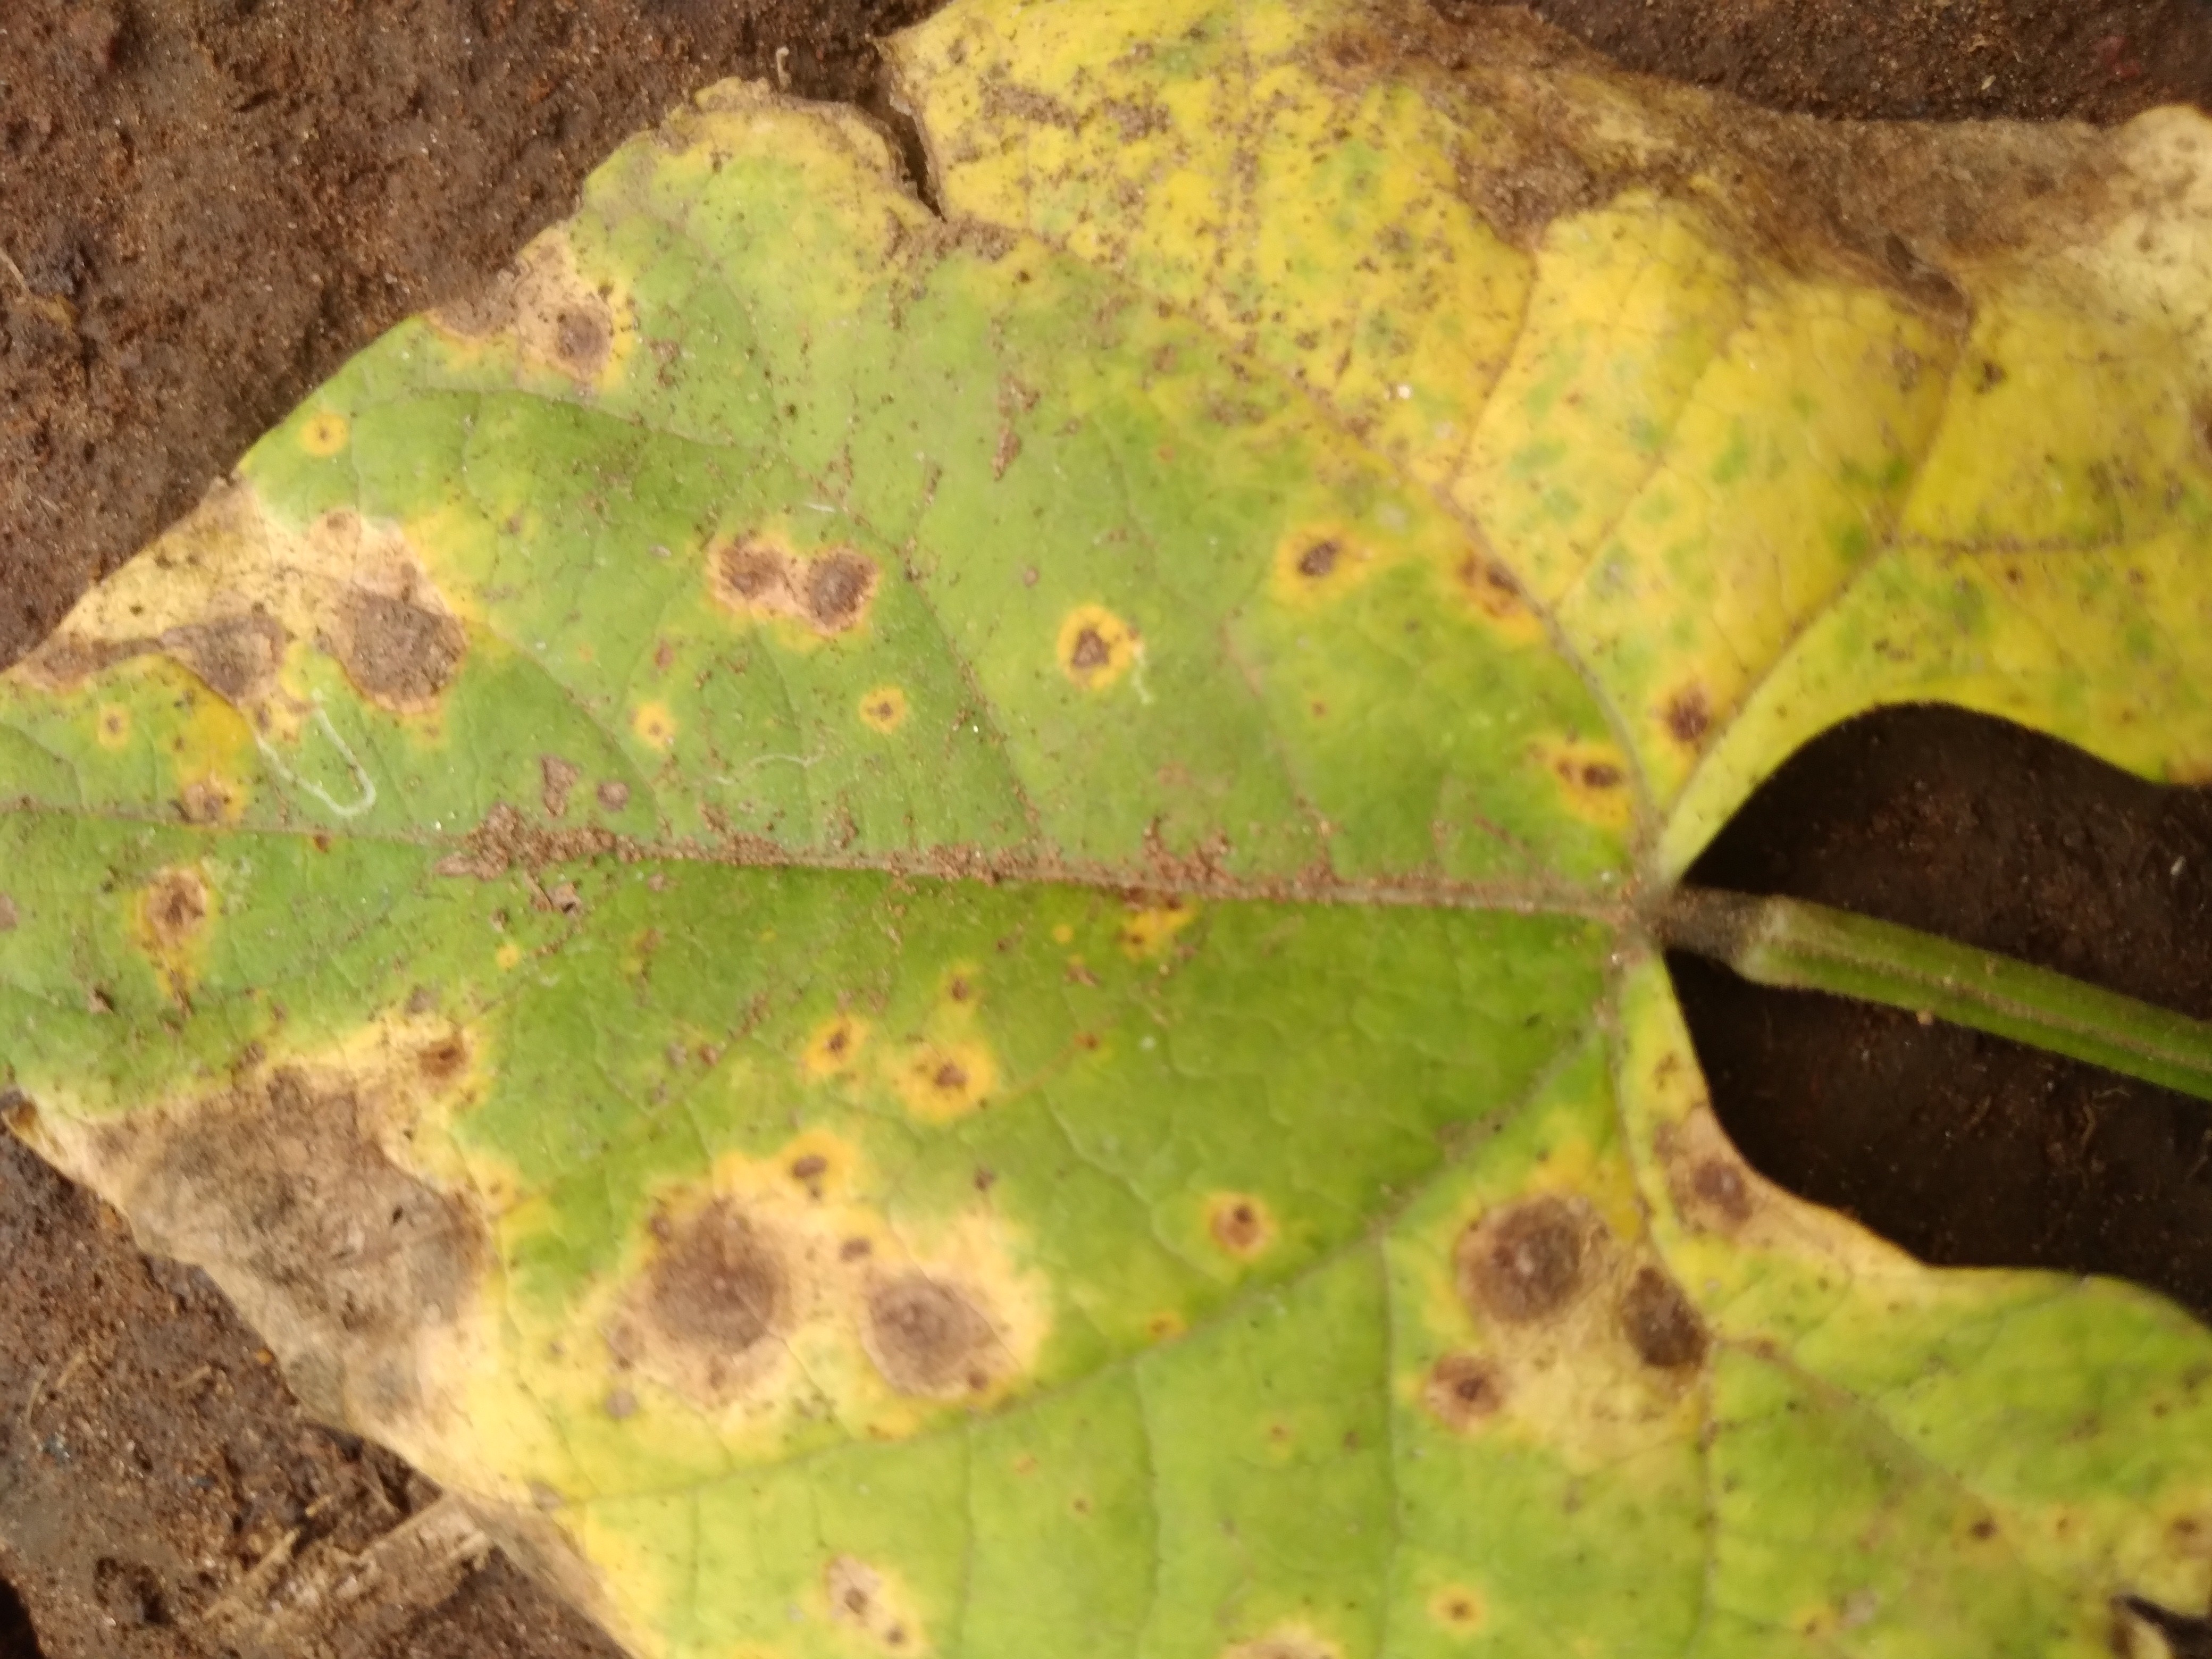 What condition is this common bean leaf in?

rust
